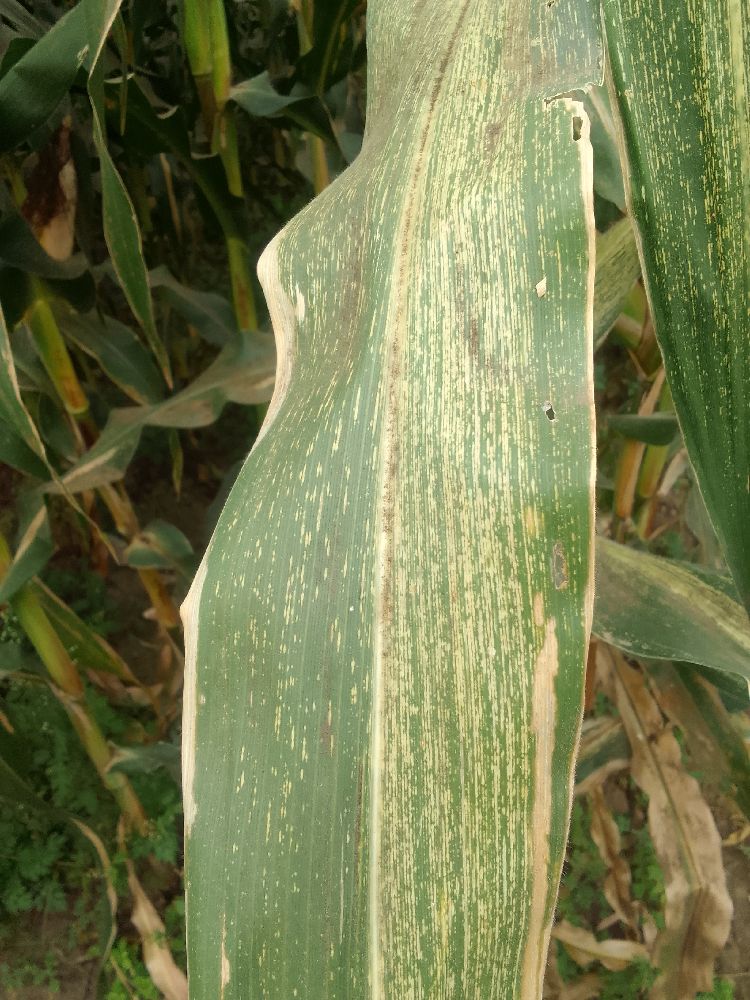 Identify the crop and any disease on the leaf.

maize, maize streak virus
